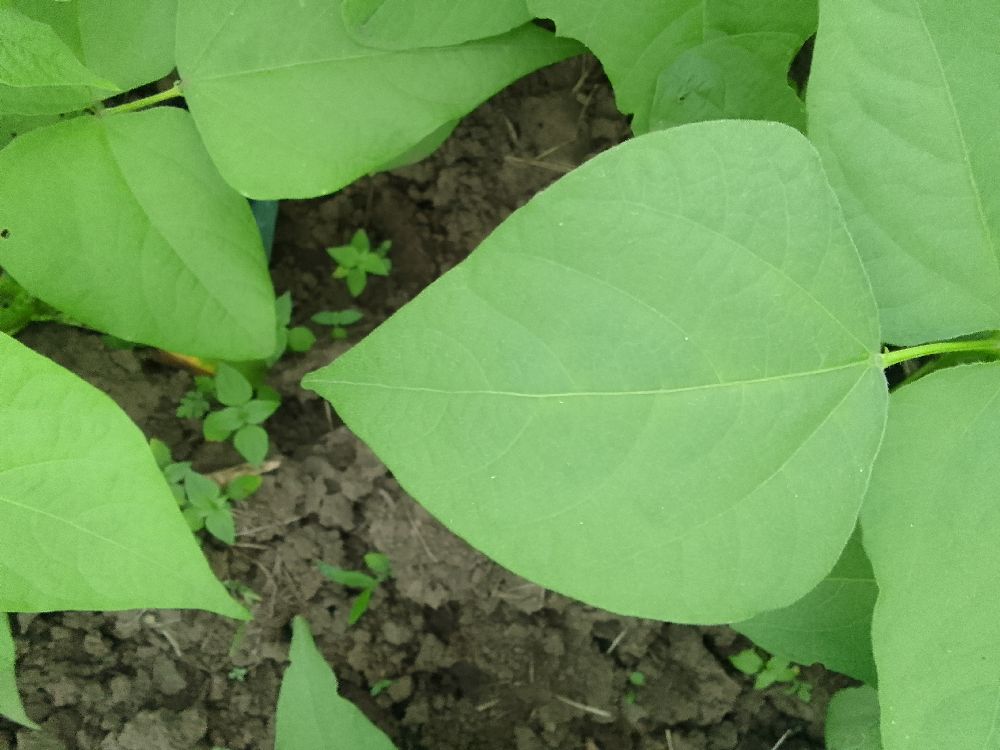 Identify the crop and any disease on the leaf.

common bean, healthy
